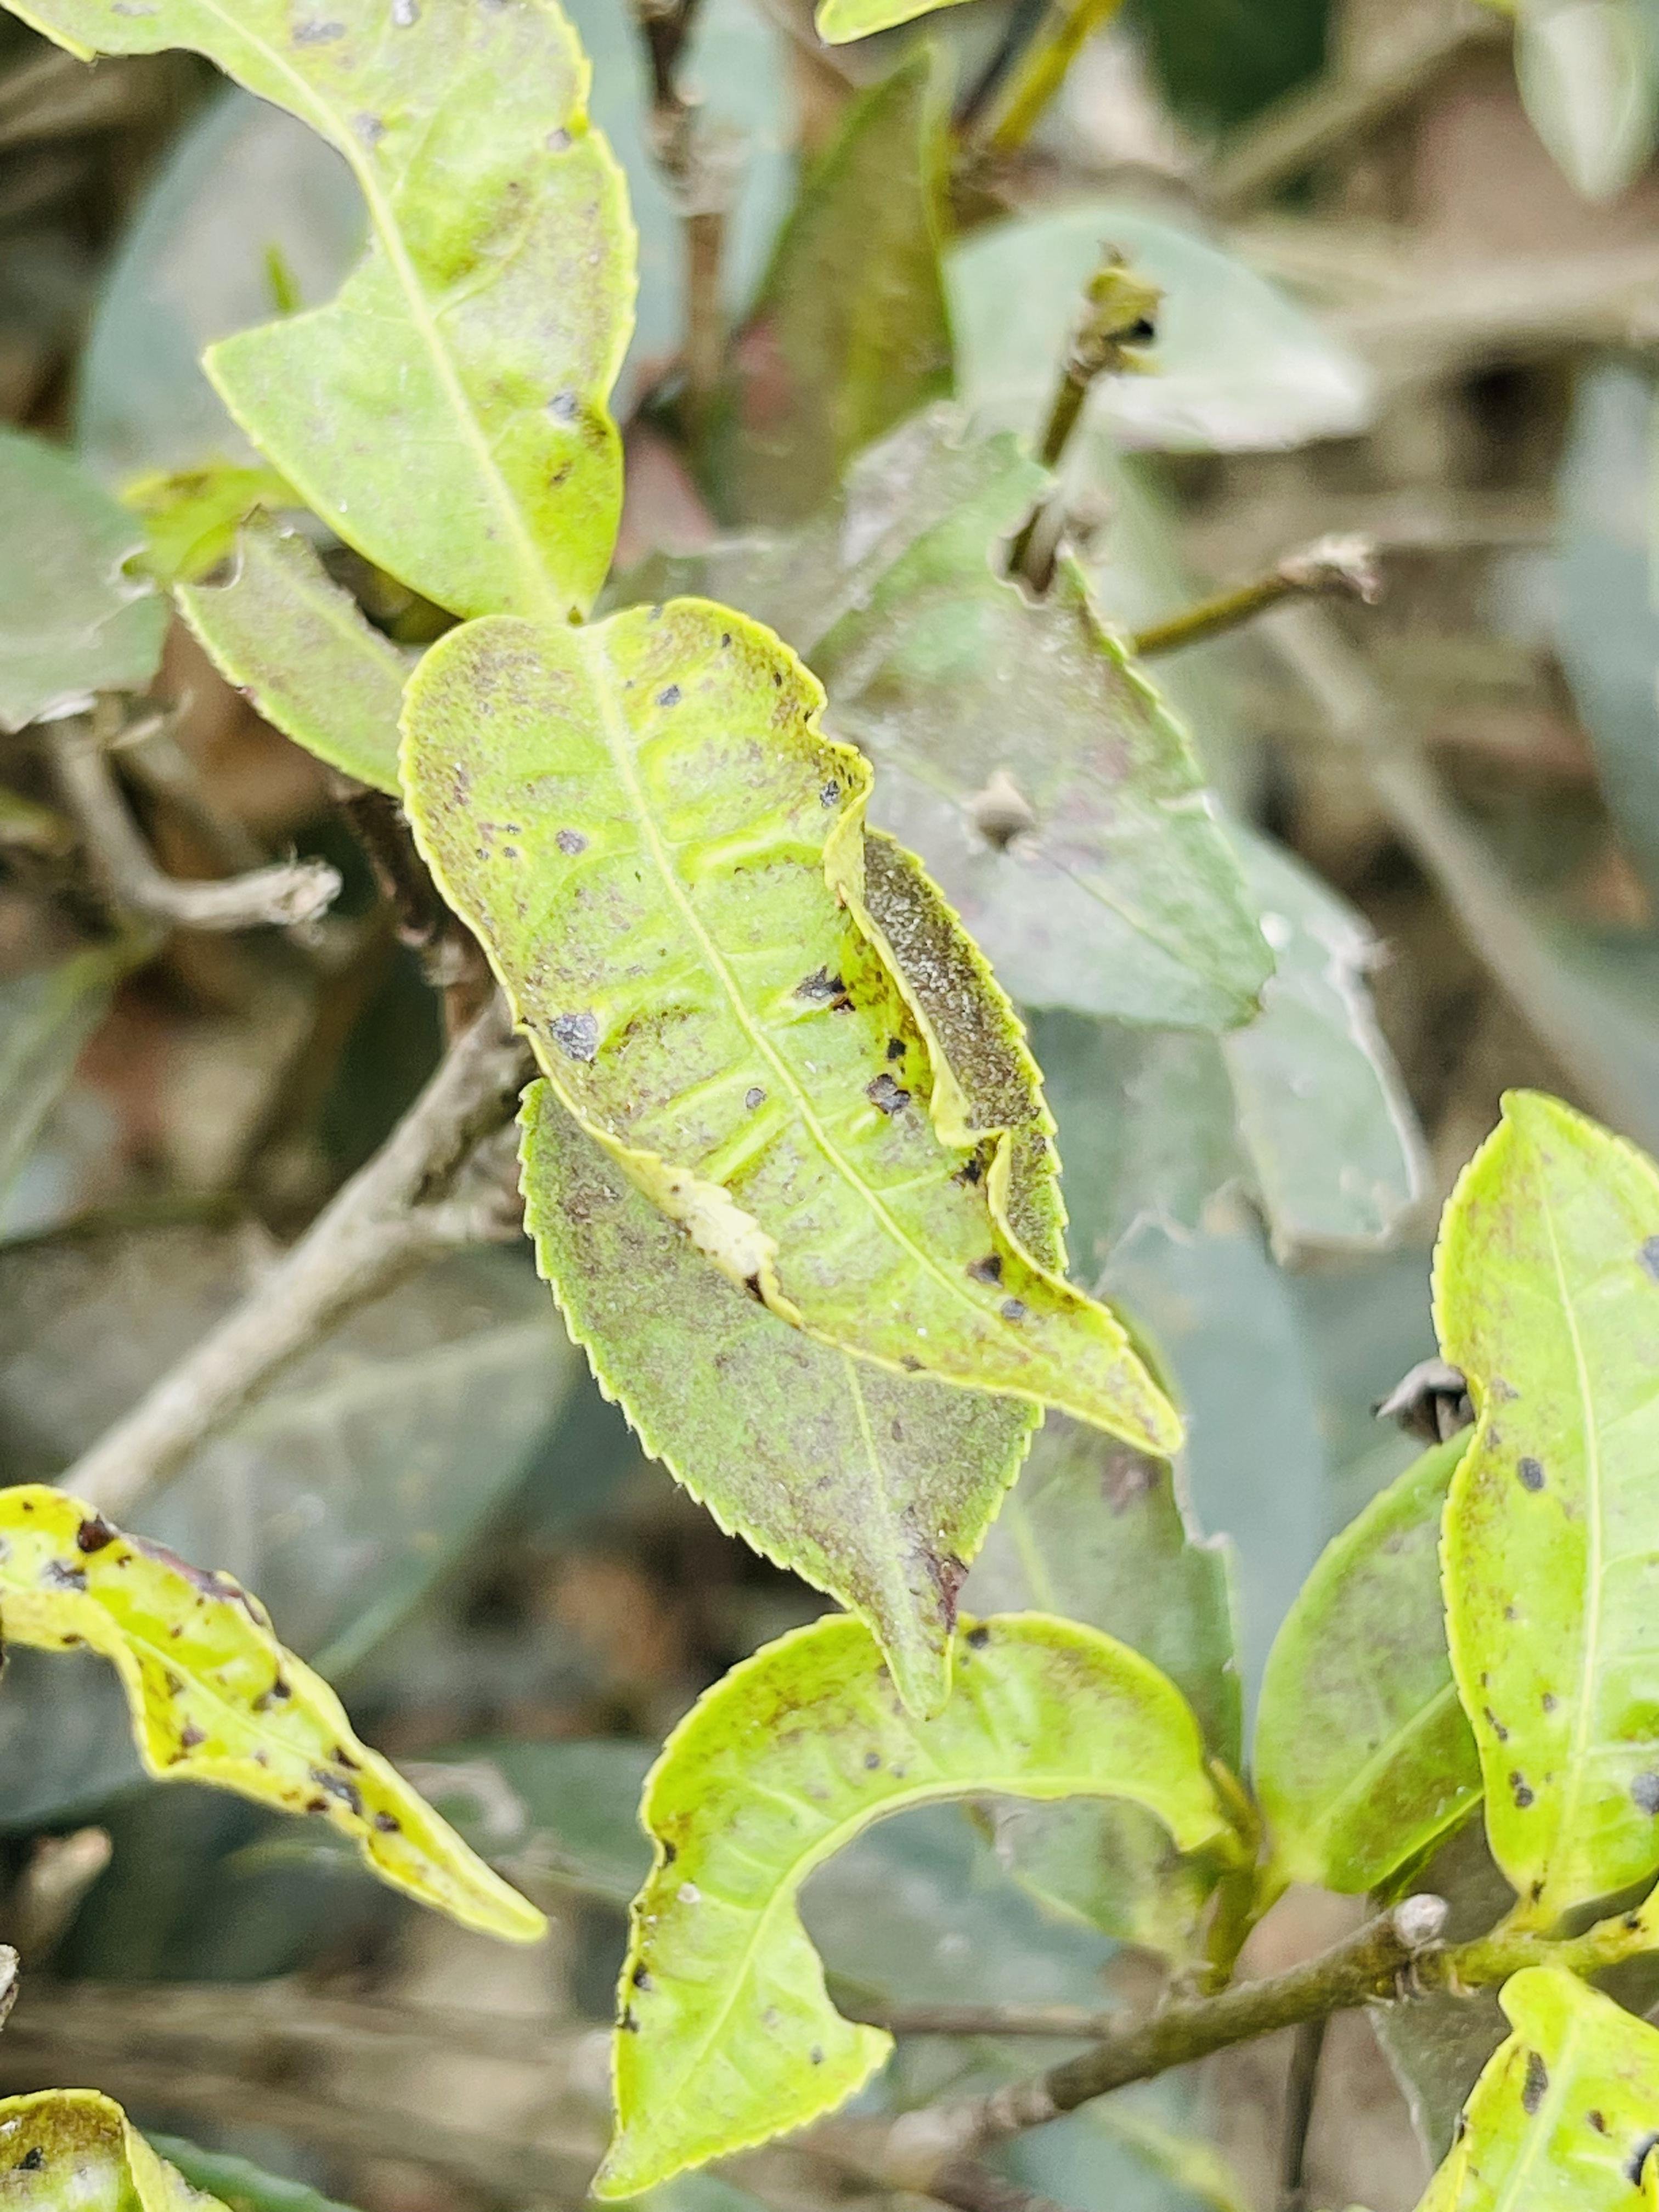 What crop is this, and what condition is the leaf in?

tea, helopeltis
